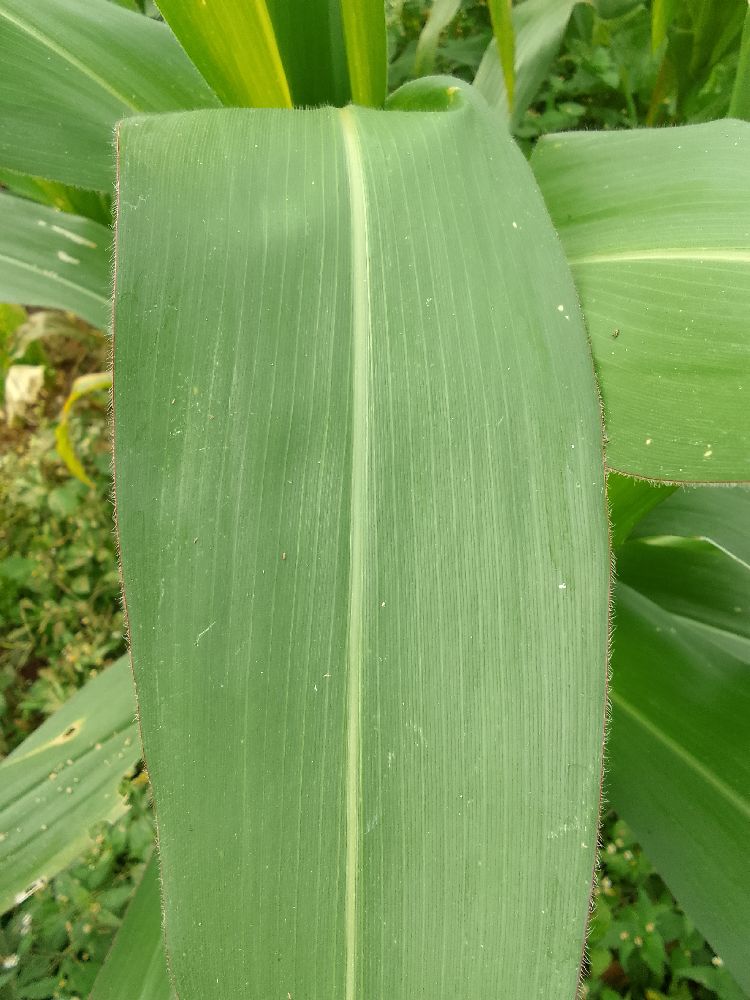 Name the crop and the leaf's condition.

maize, healthy
